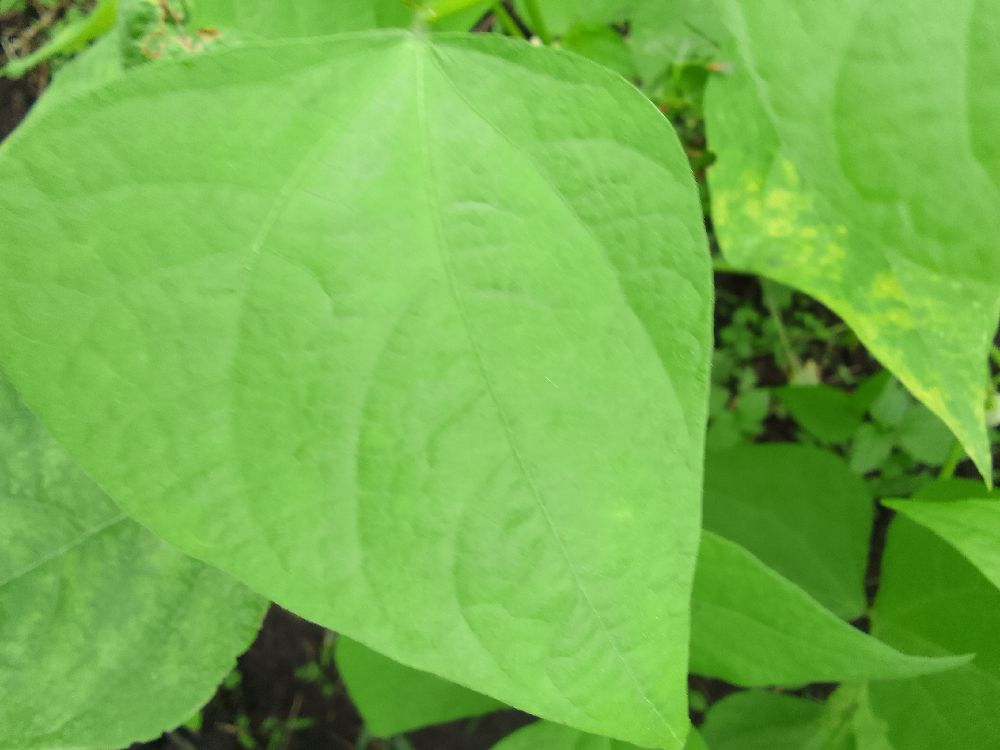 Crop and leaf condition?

common bean, healthy
